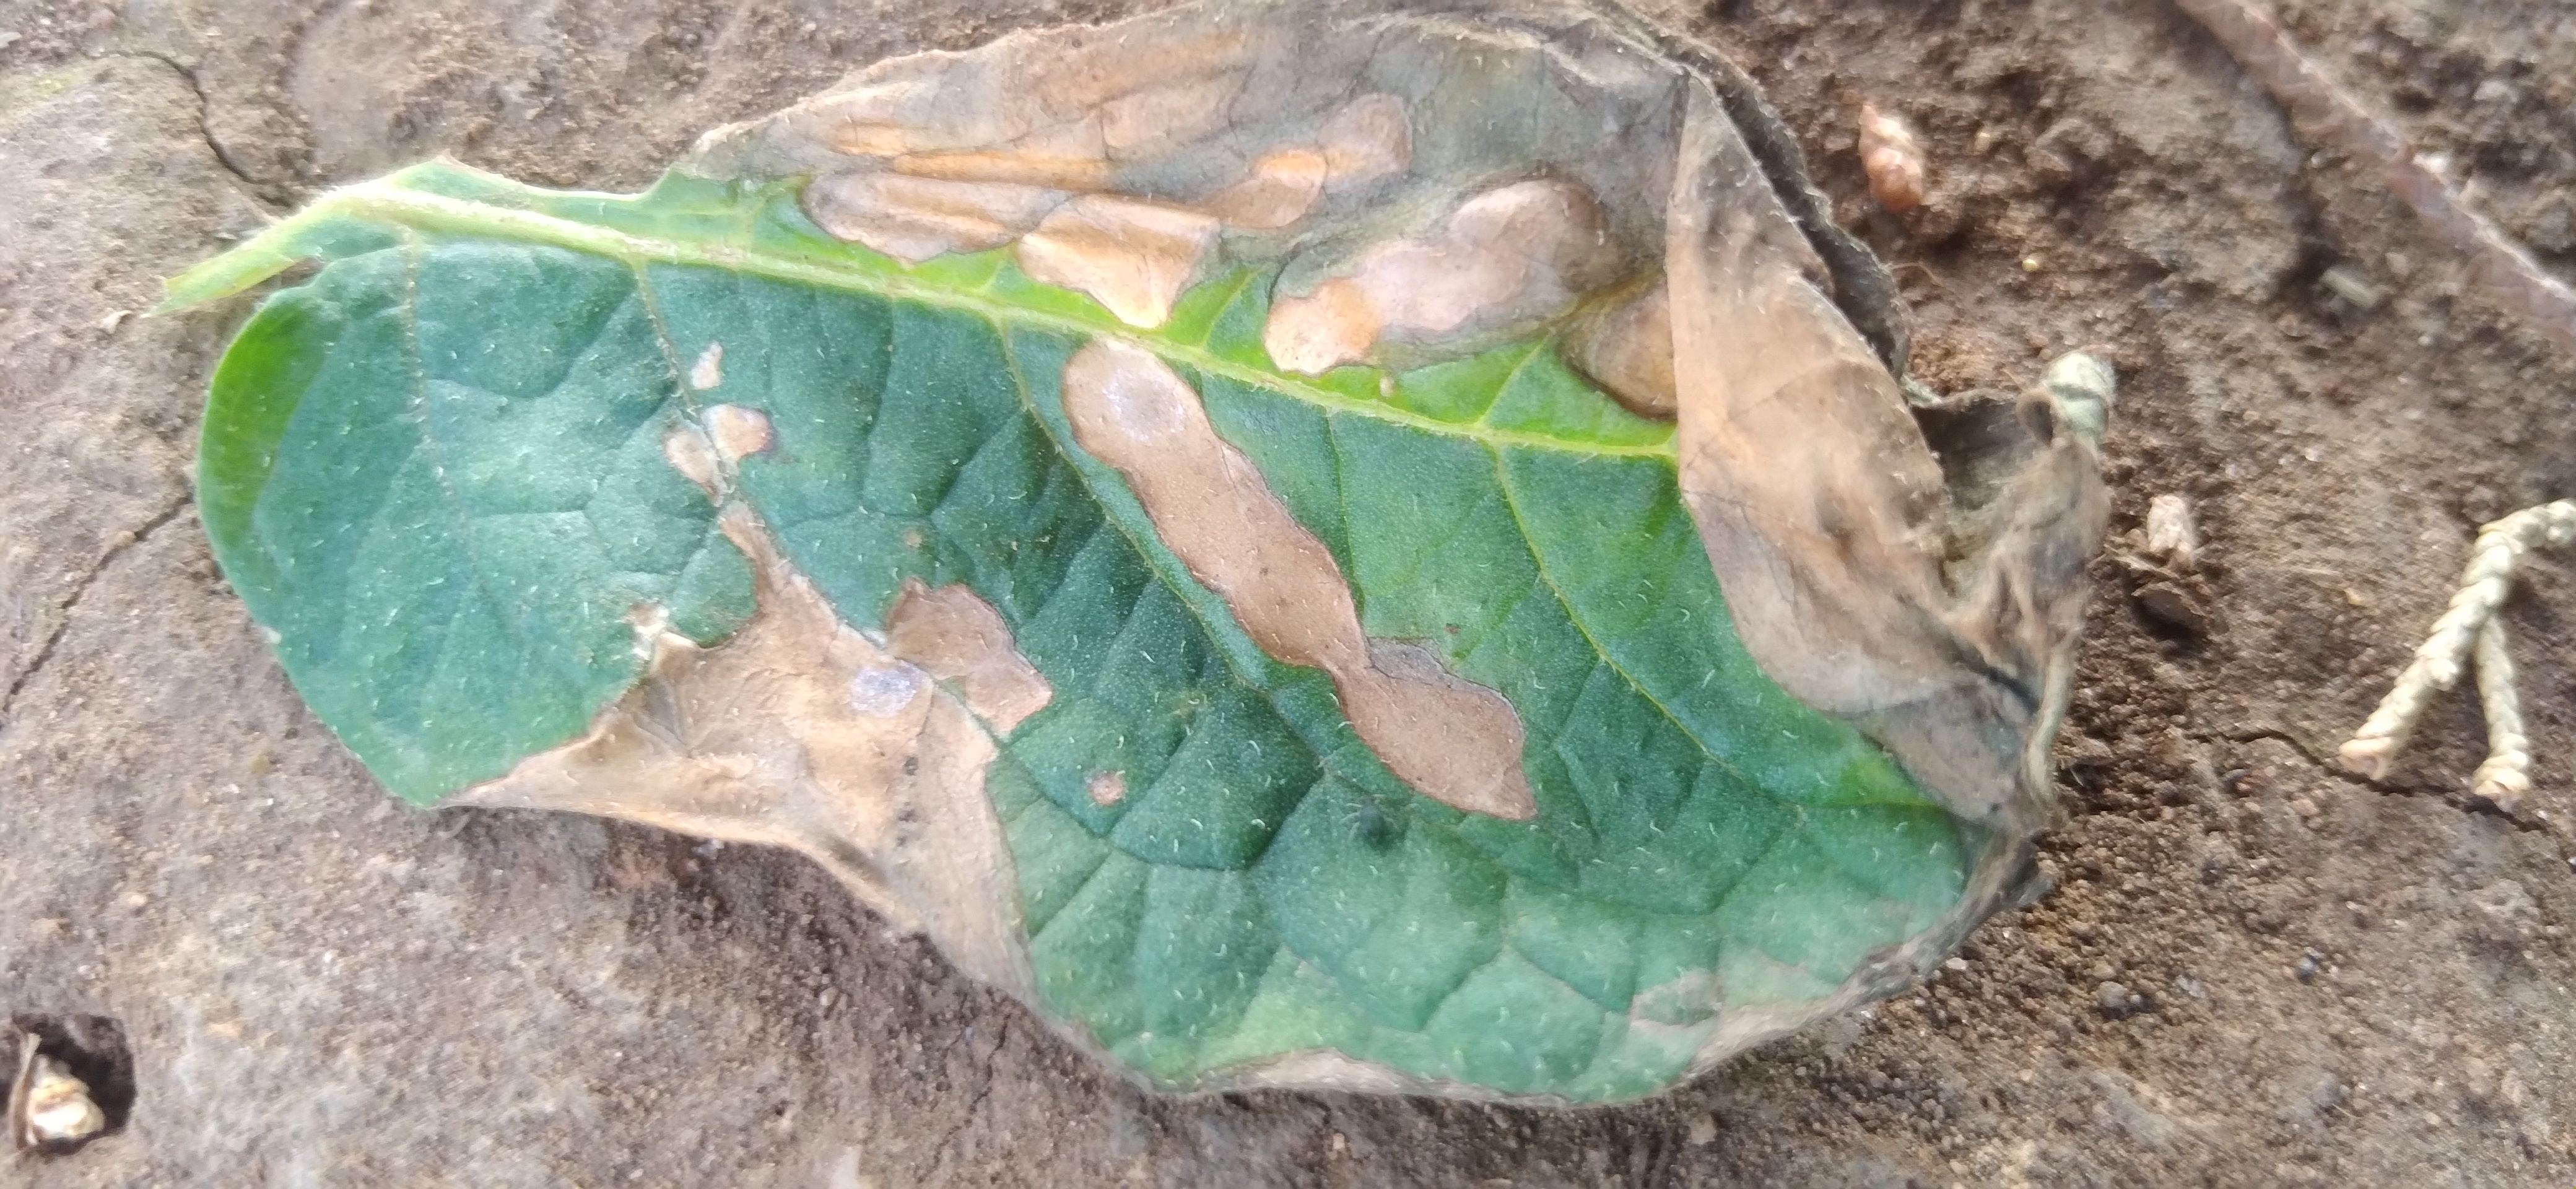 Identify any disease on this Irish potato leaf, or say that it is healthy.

early blight
